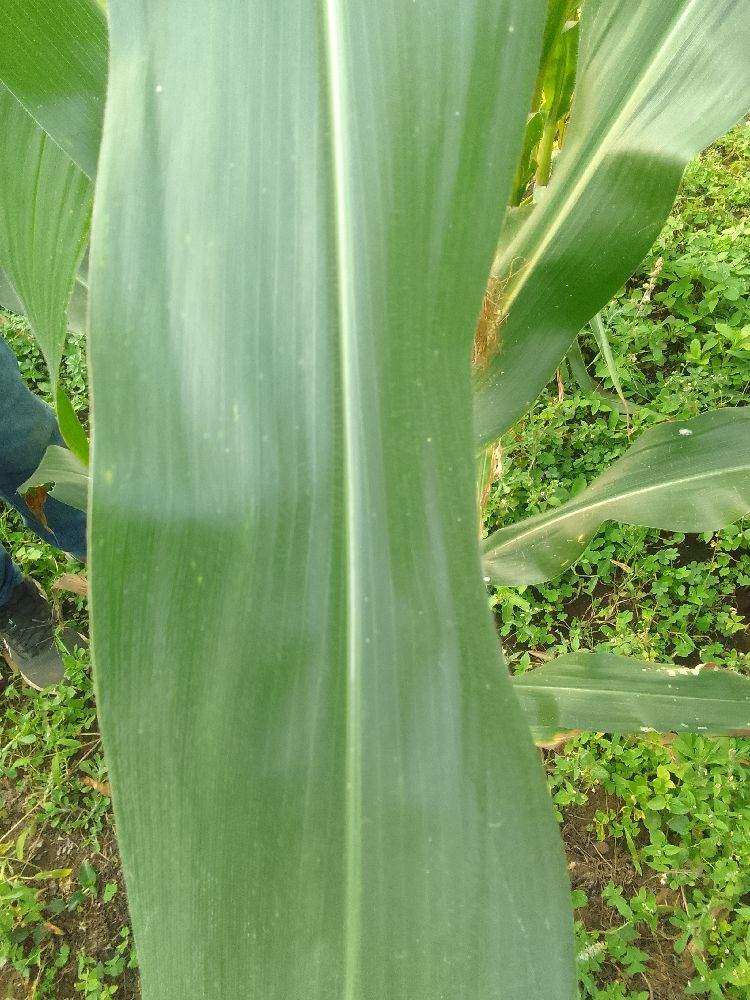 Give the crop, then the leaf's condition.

maize, healthy
